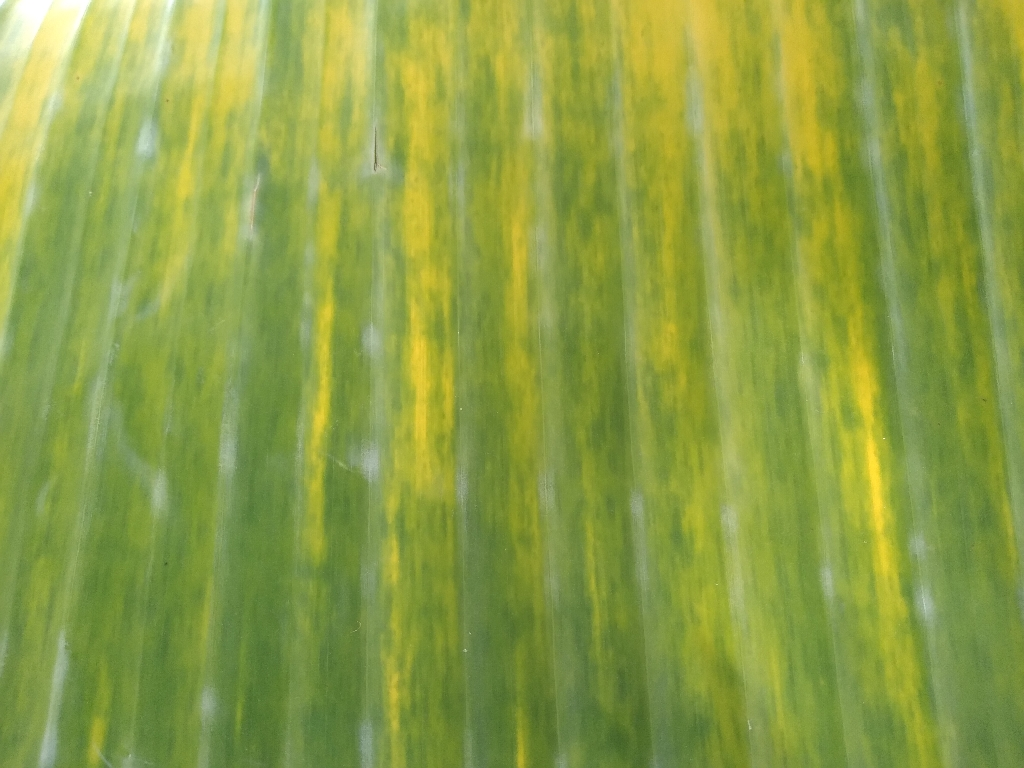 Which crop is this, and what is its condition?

banana, fusarium wilt race 1
